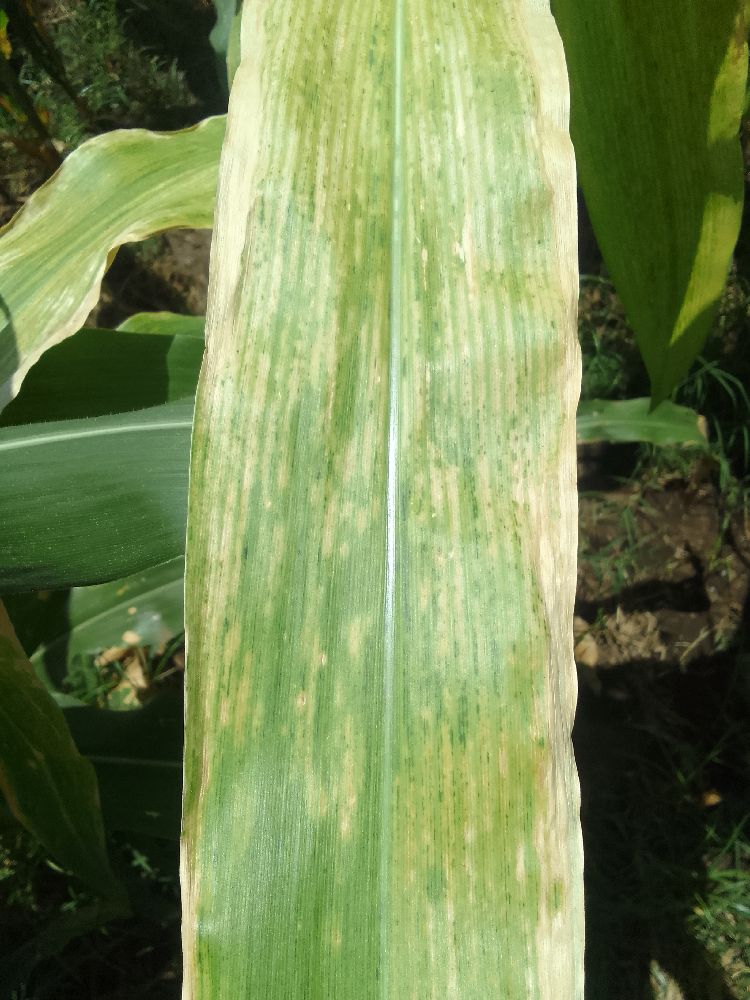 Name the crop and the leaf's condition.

maize, maize lethal necrosis
